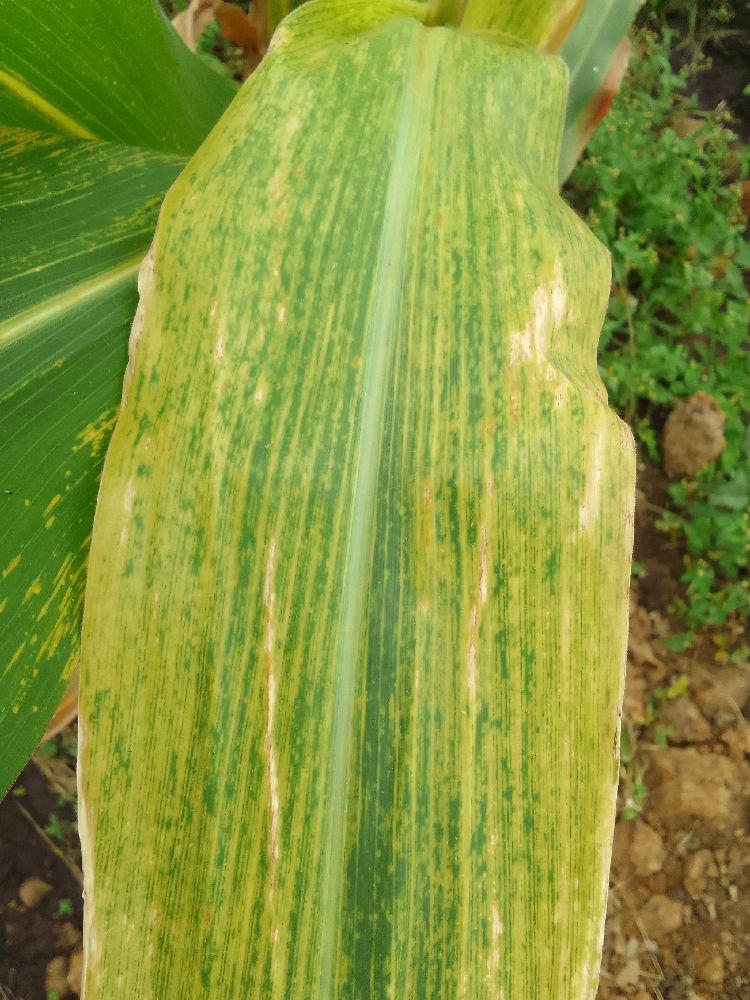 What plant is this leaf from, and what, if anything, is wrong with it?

maize, maize lethal necrosis
